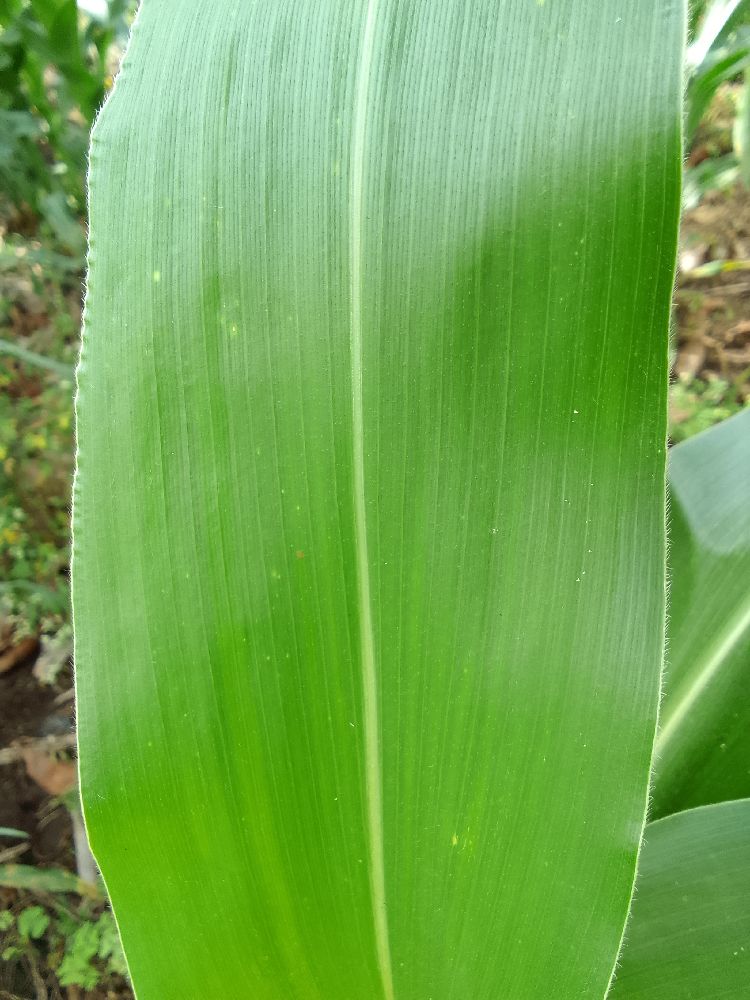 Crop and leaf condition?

maize, healthy
